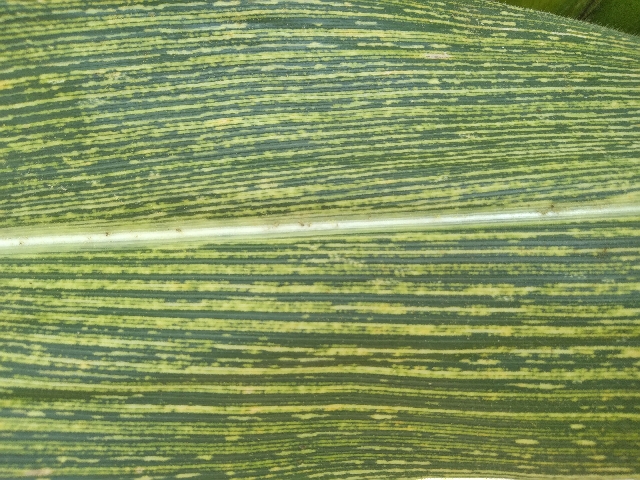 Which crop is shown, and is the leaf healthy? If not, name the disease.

maize, maize streak virus
